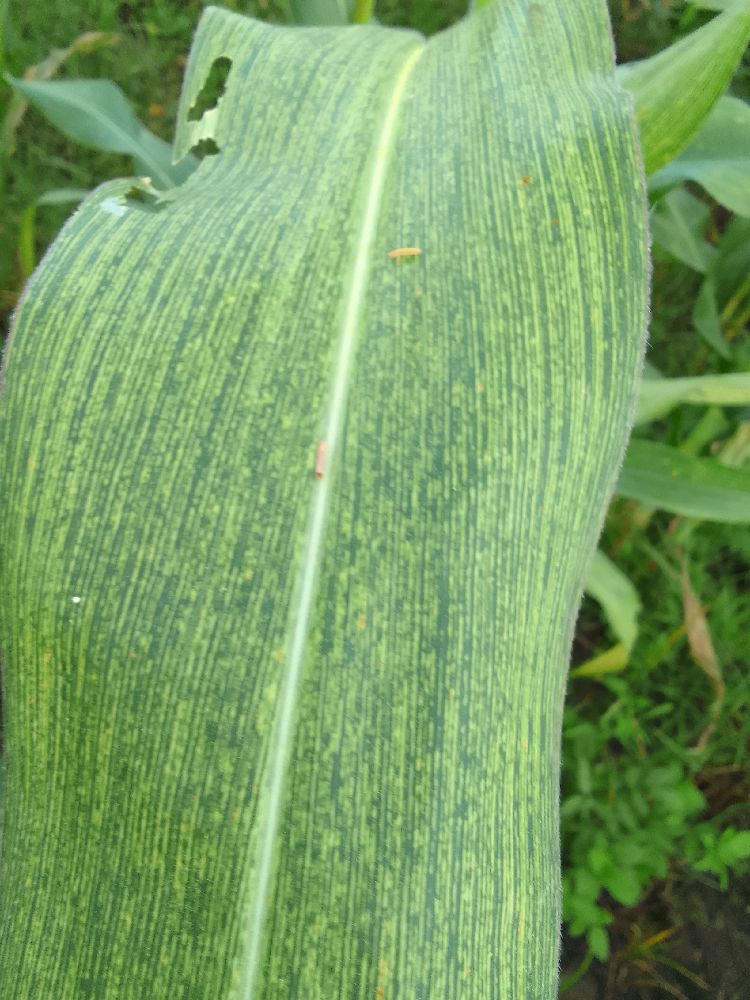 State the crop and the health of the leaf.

maize, maize streak virus
